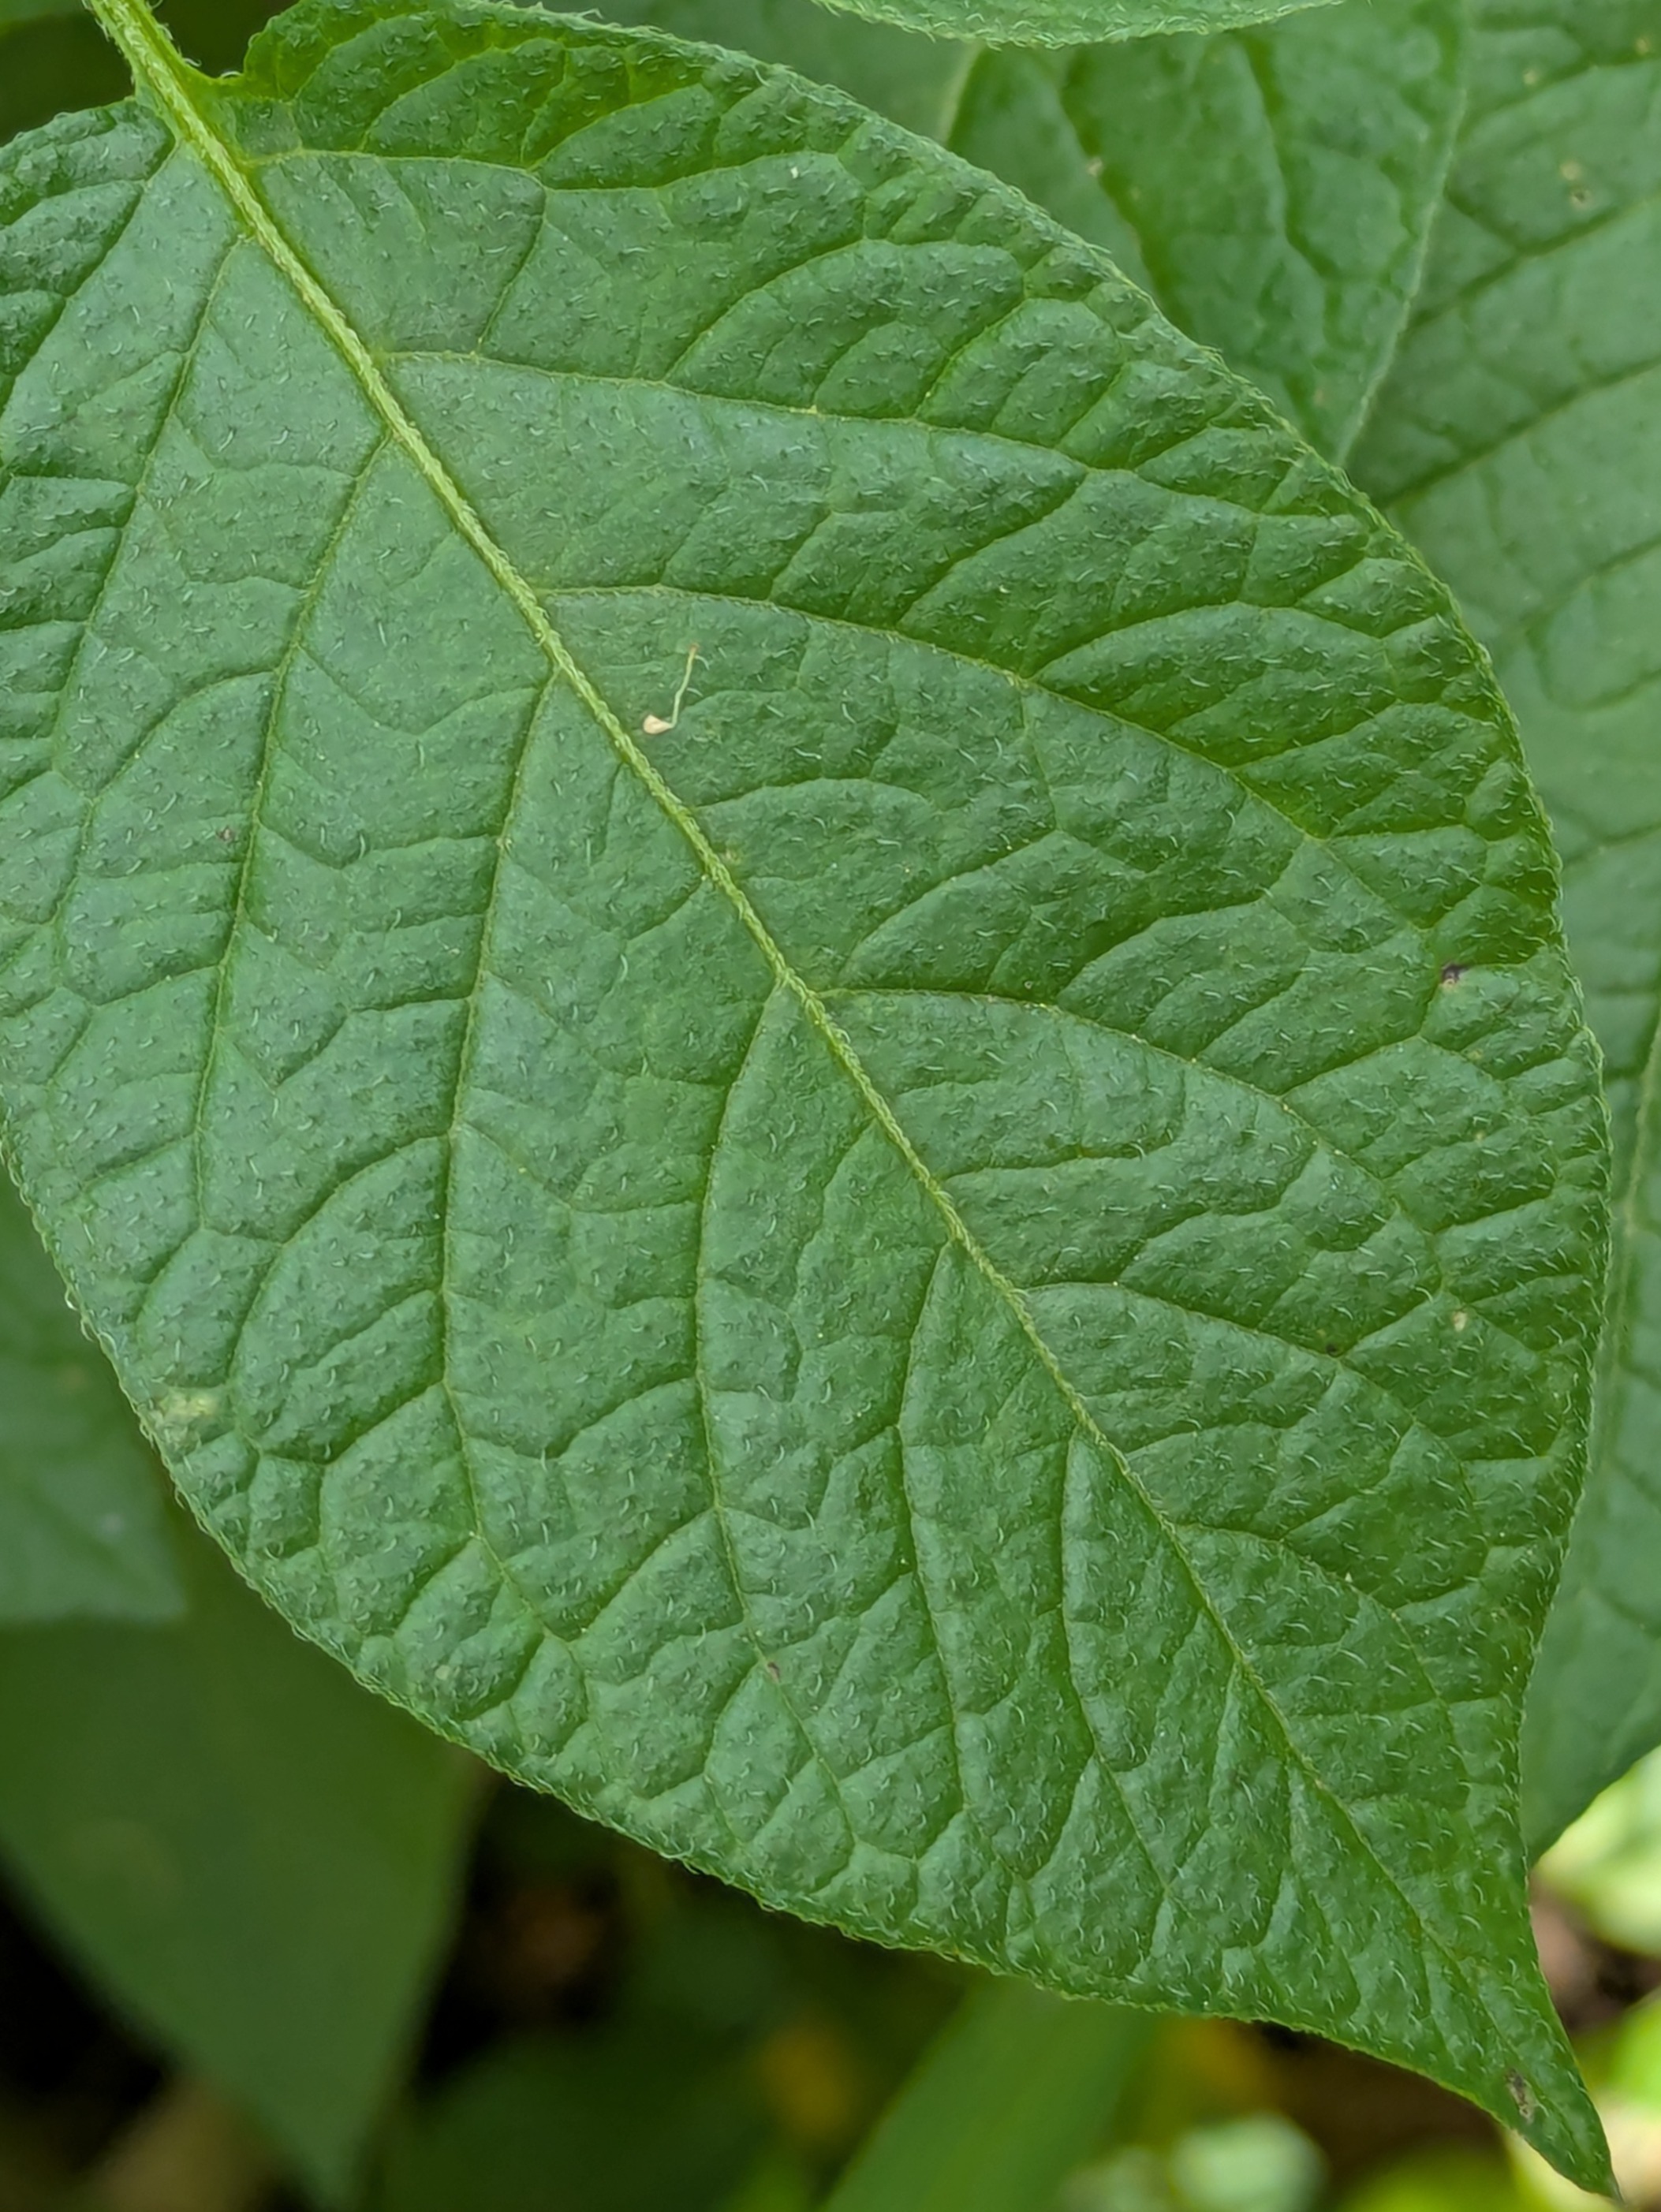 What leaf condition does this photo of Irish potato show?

healthy
